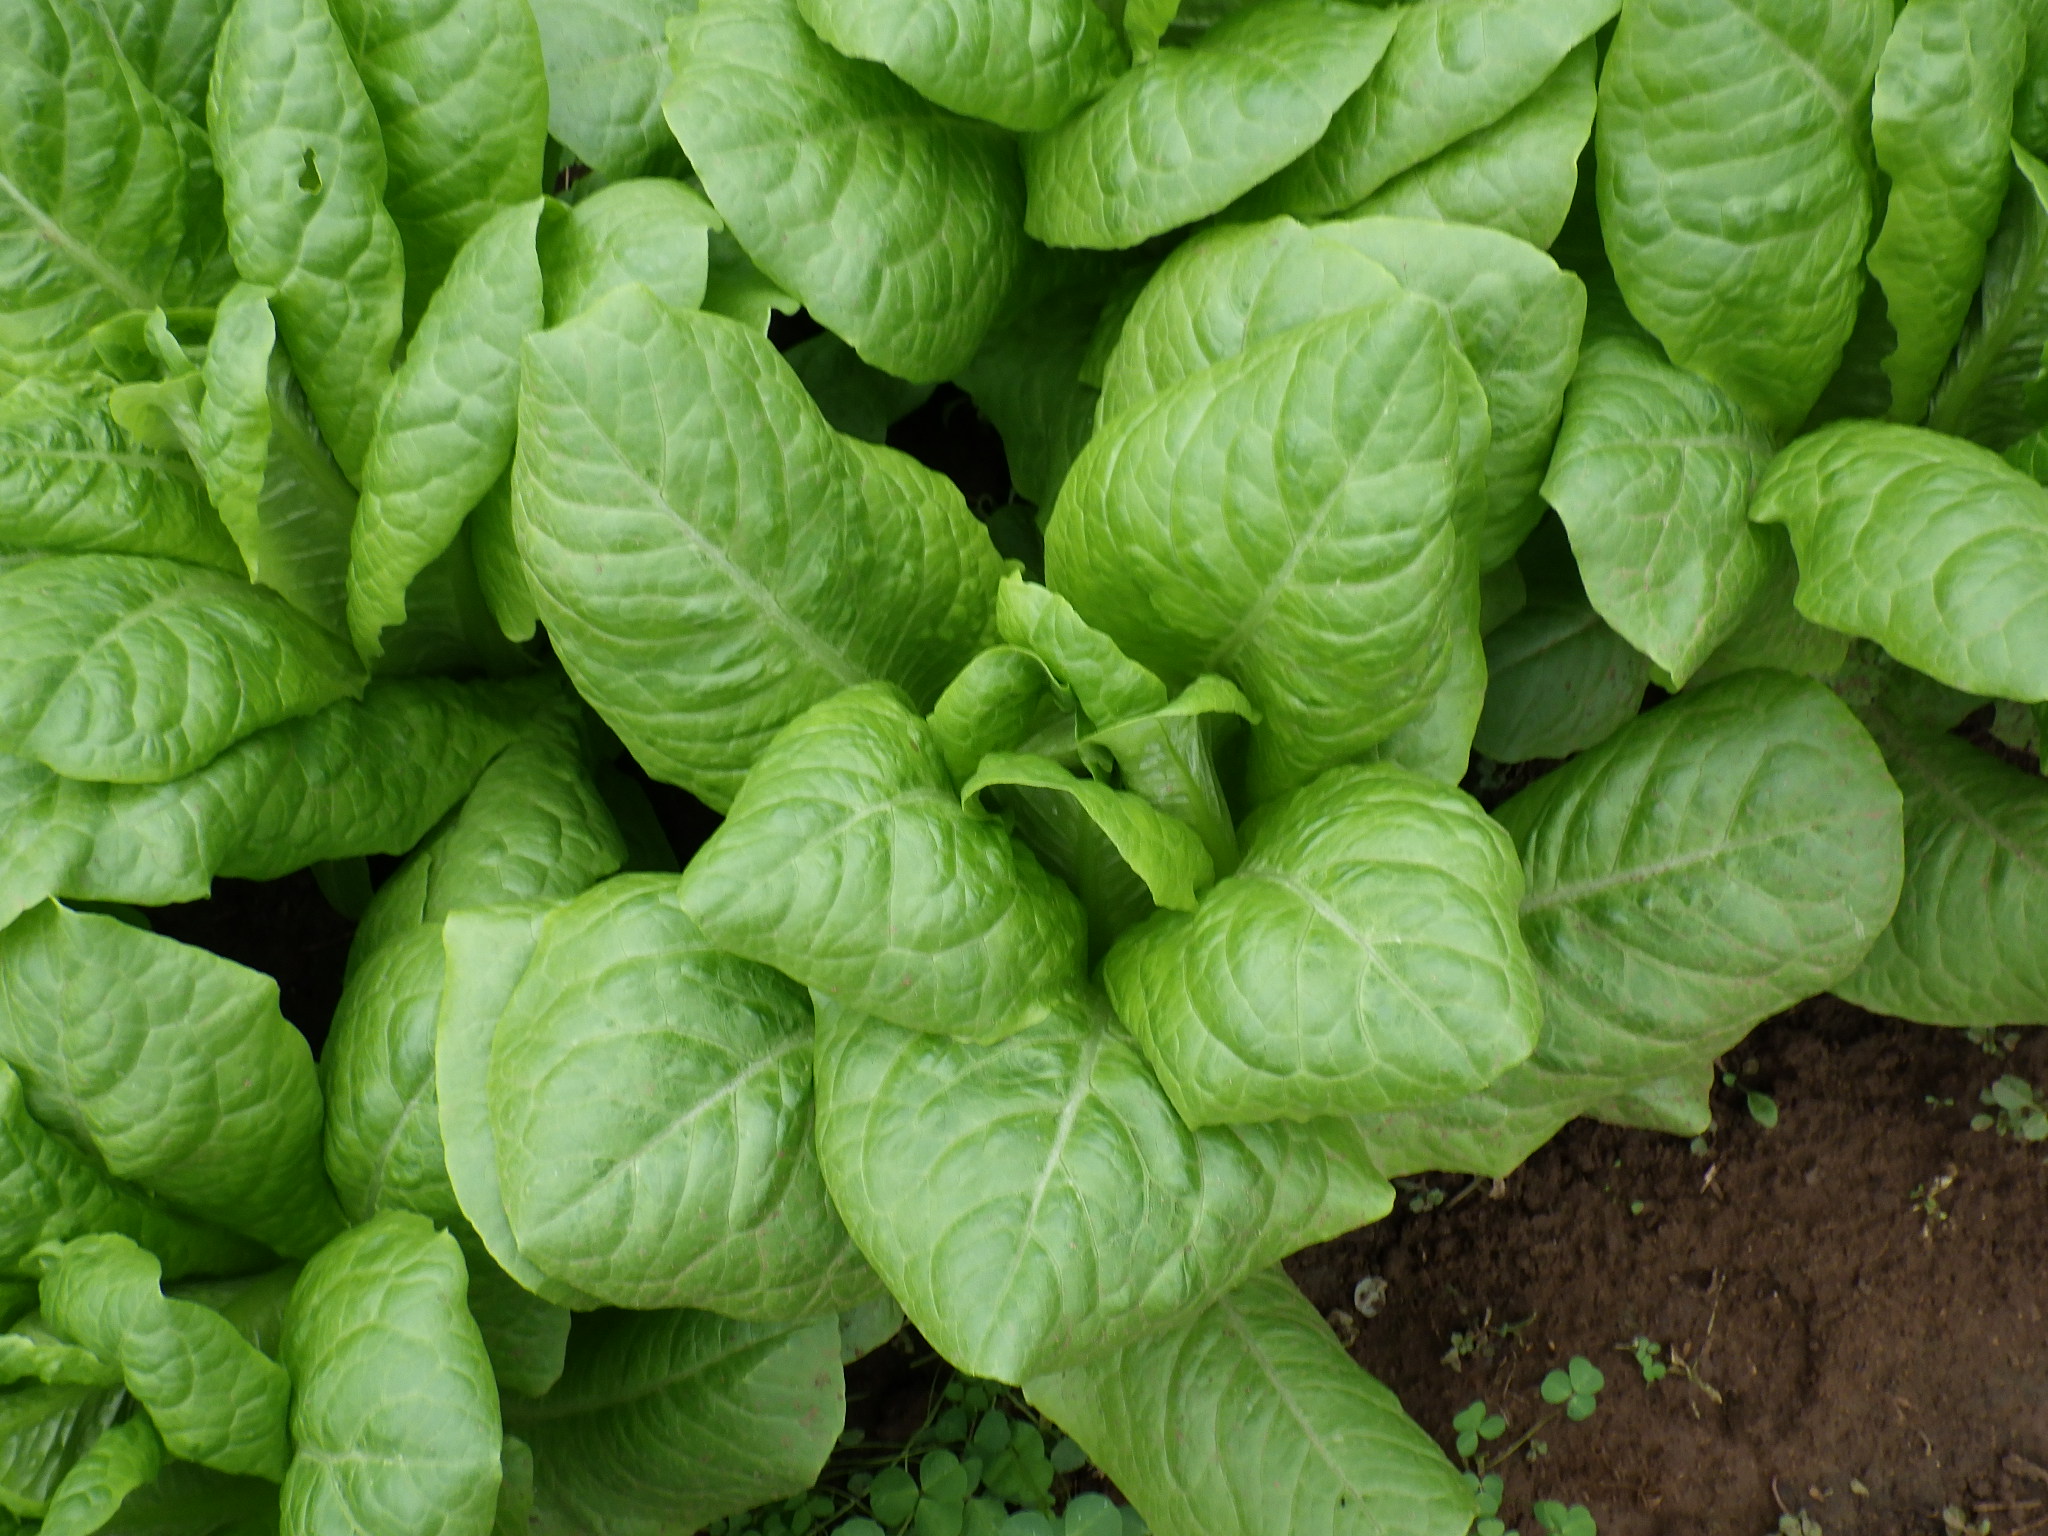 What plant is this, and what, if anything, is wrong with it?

lettuce, healthy
